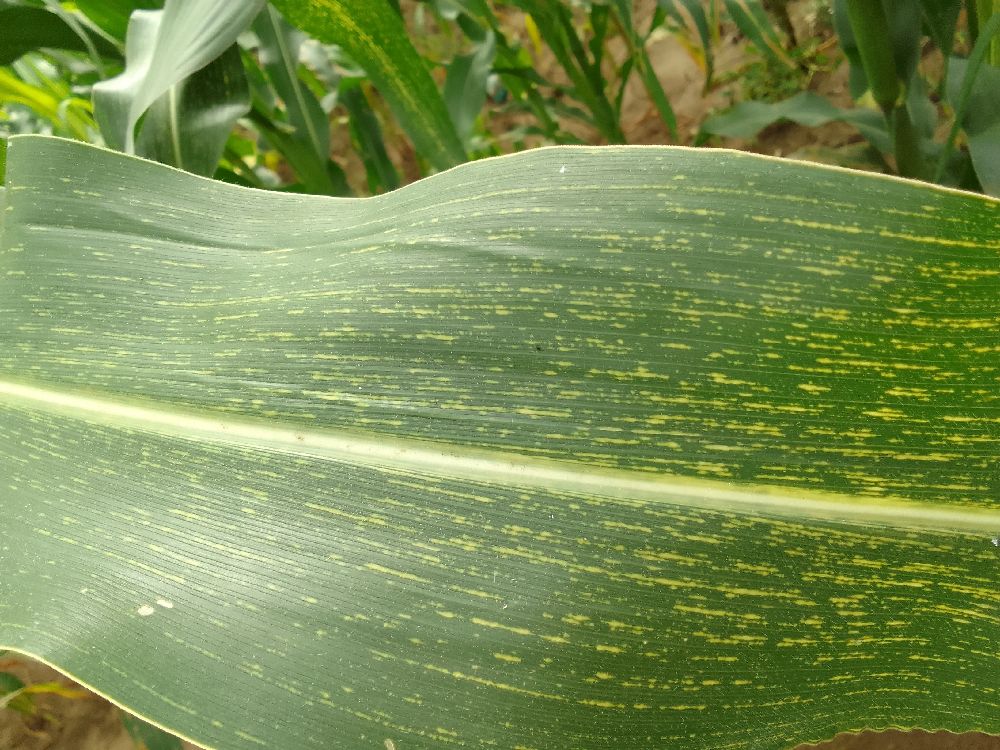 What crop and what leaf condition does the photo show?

maize, maize streak virus
